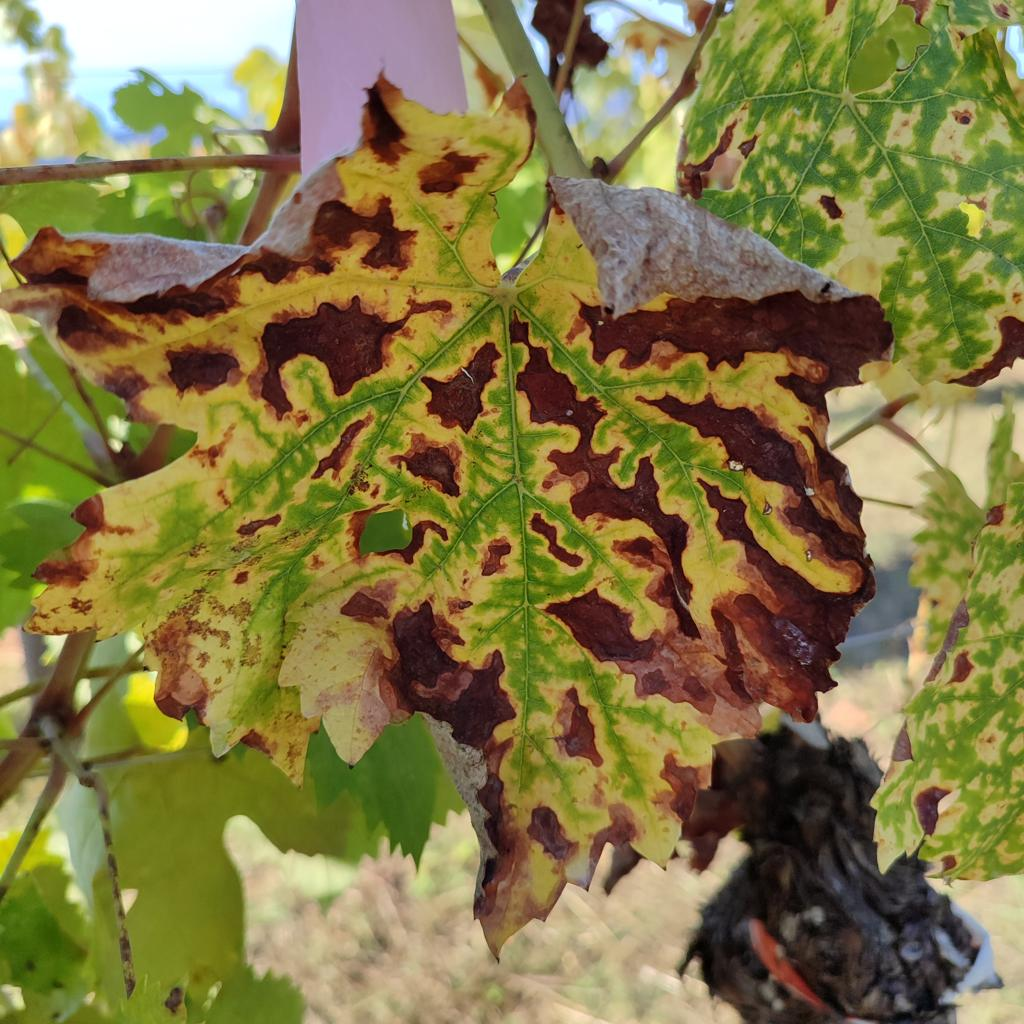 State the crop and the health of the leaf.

grapevine, esca complex
